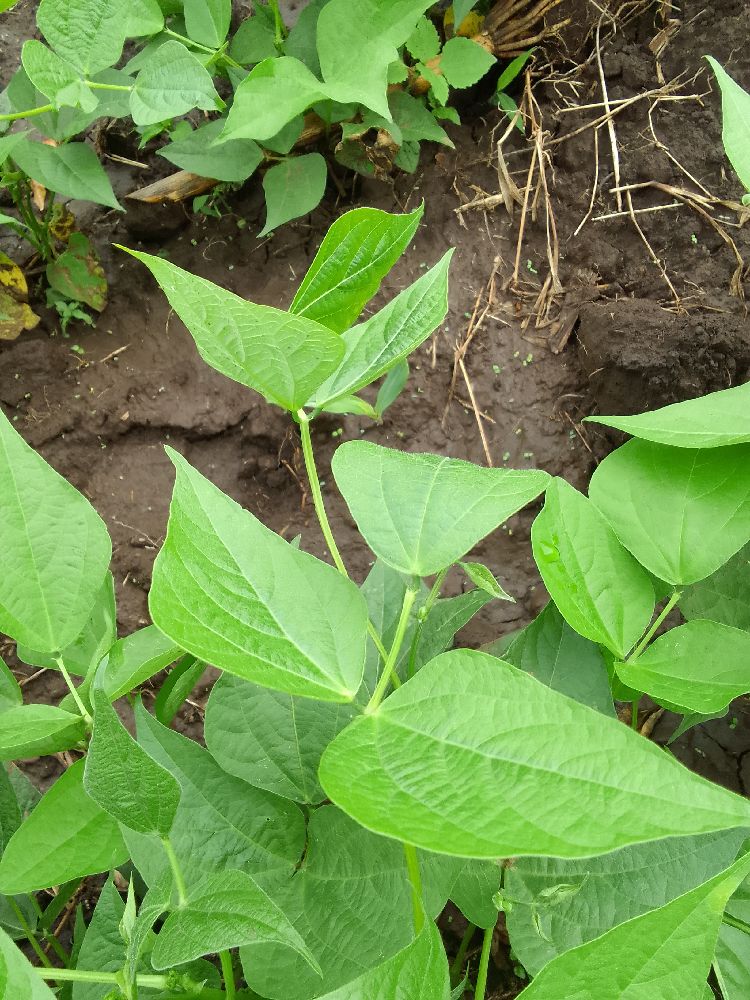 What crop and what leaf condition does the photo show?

common bean, healthy
